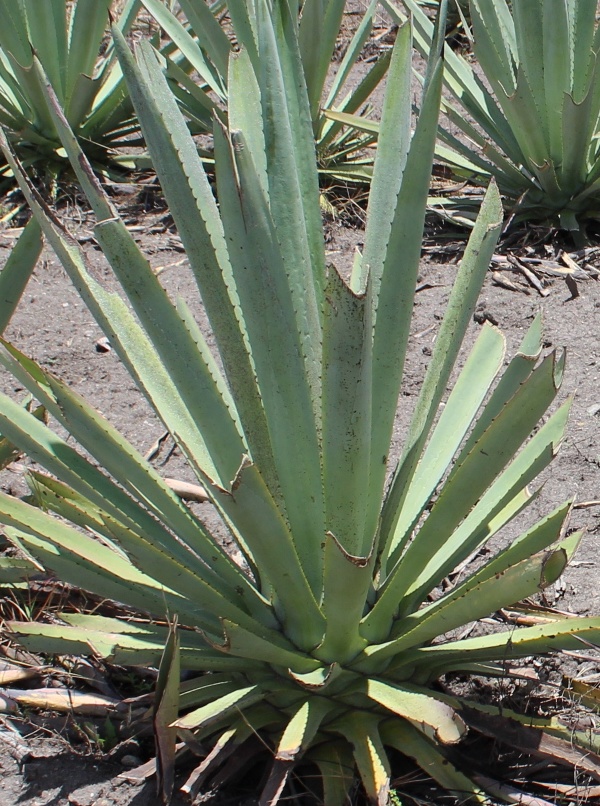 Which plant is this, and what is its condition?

agave, spotted
